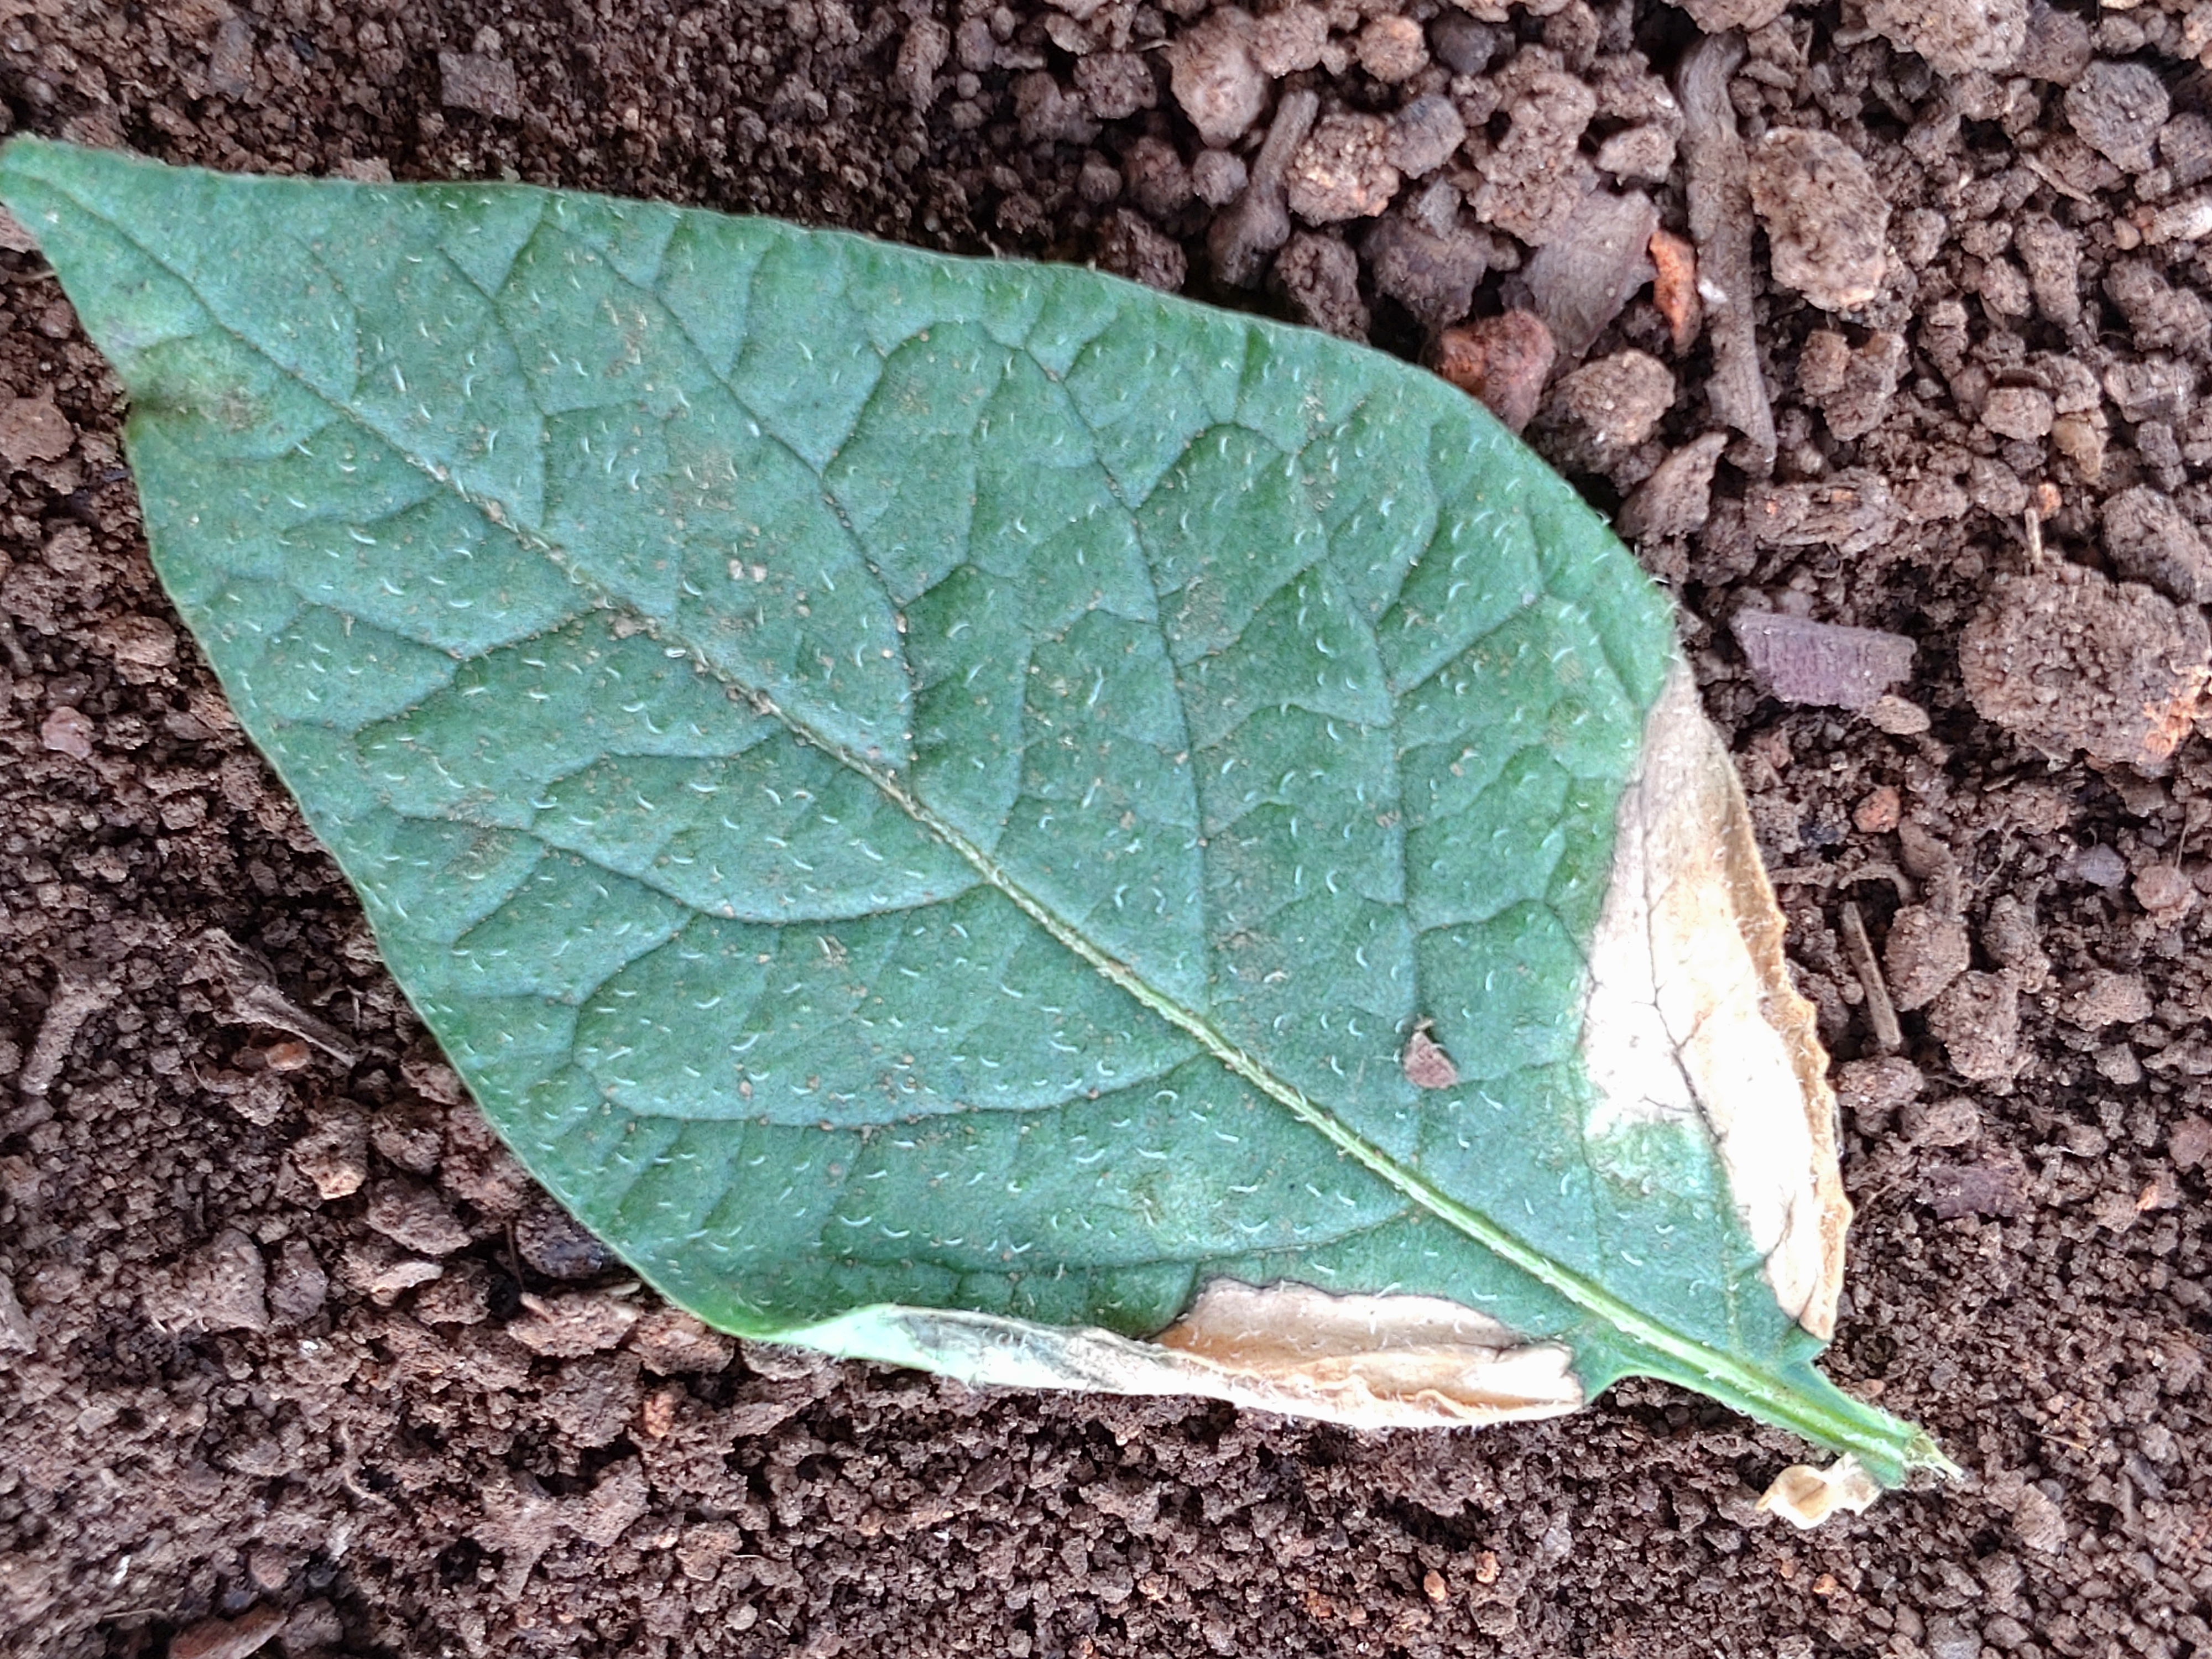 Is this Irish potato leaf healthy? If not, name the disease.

early blight
